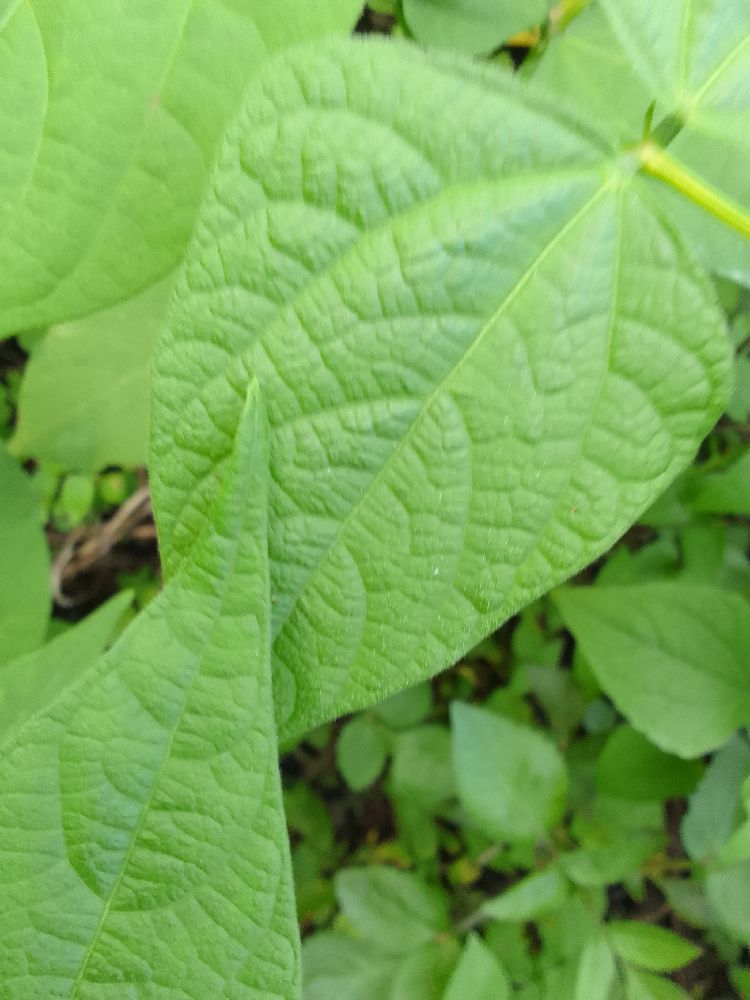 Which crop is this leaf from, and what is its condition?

common bean, healthy
